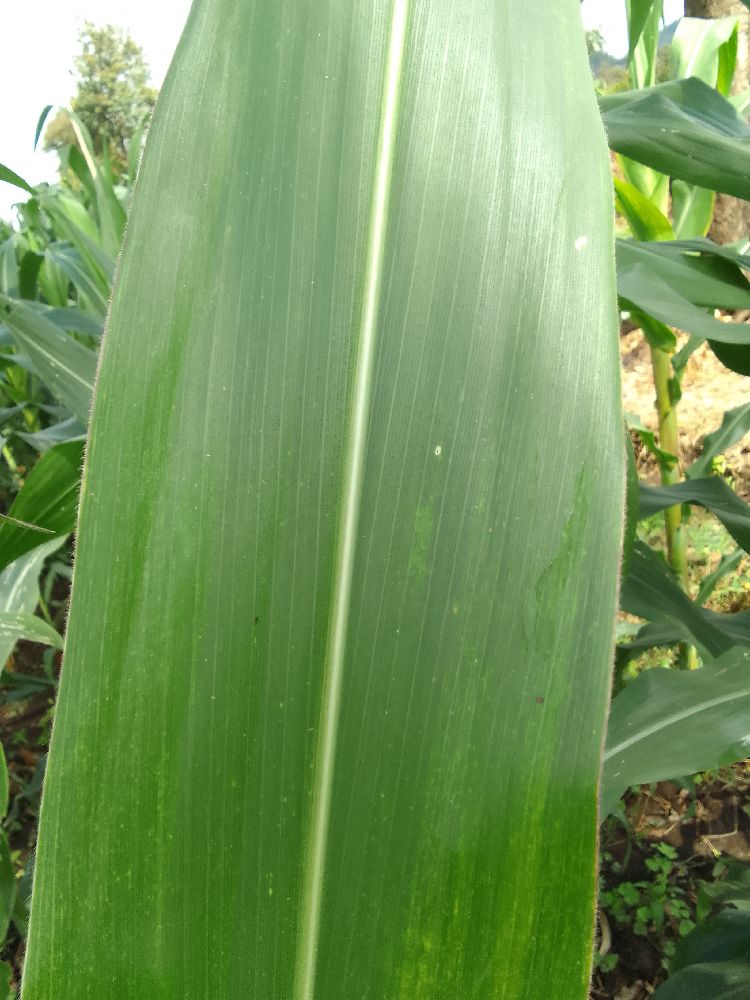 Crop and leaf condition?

maize, healthy
